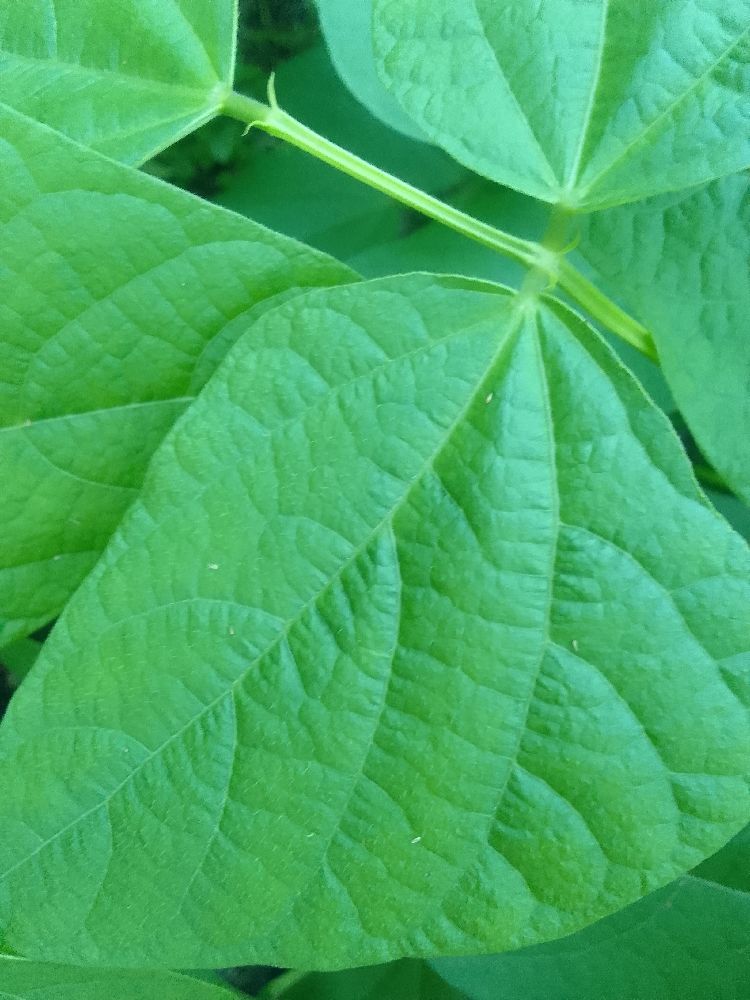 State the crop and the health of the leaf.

common bean, healthy
